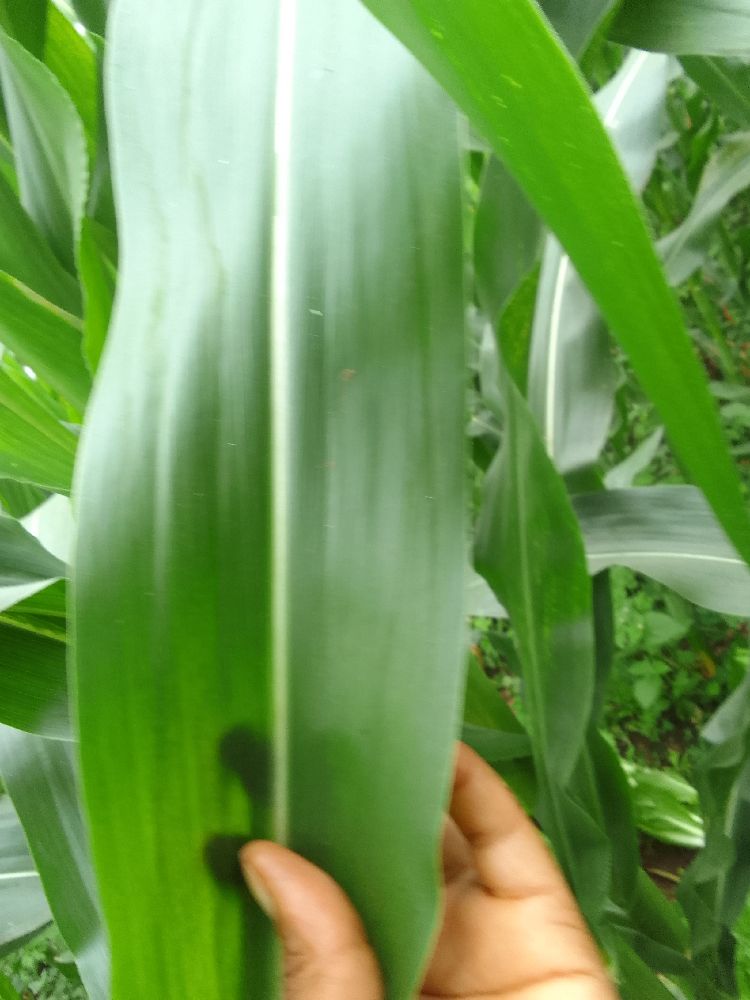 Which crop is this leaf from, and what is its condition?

maize, healthy
